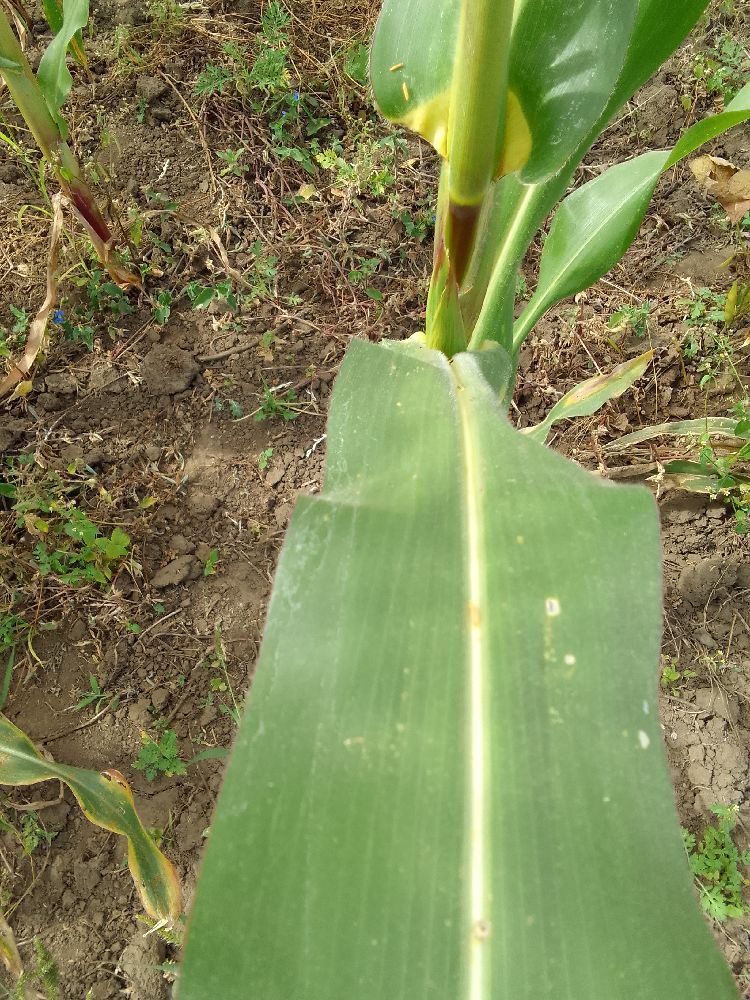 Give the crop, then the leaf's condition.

maize, healthy
